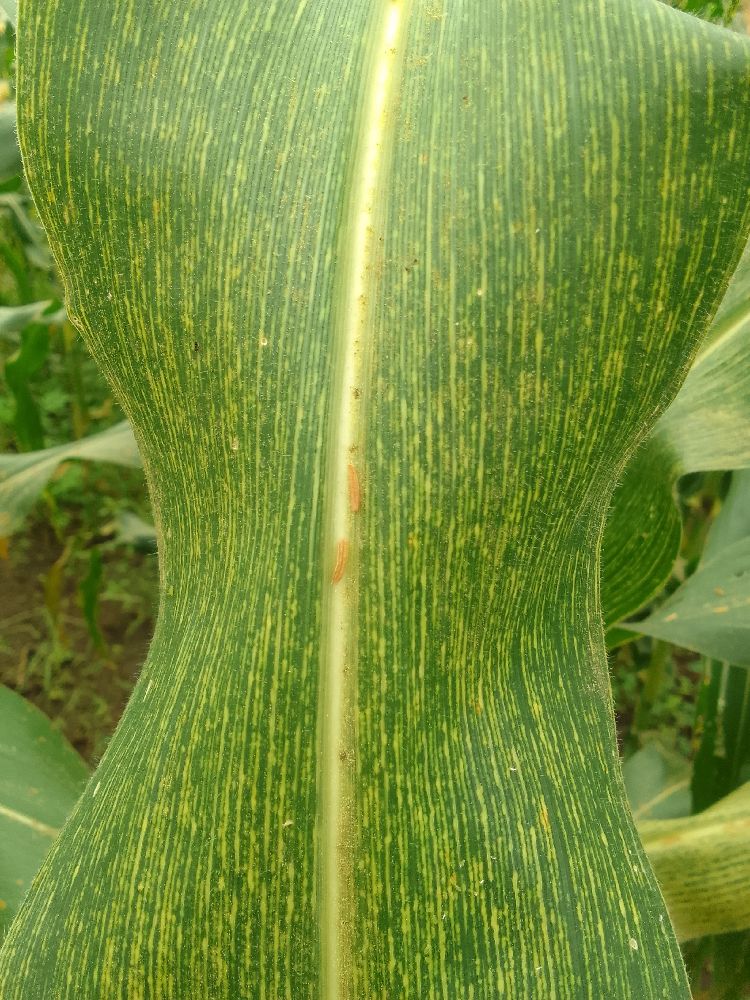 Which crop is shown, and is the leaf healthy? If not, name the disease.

maize, maize streak virus
